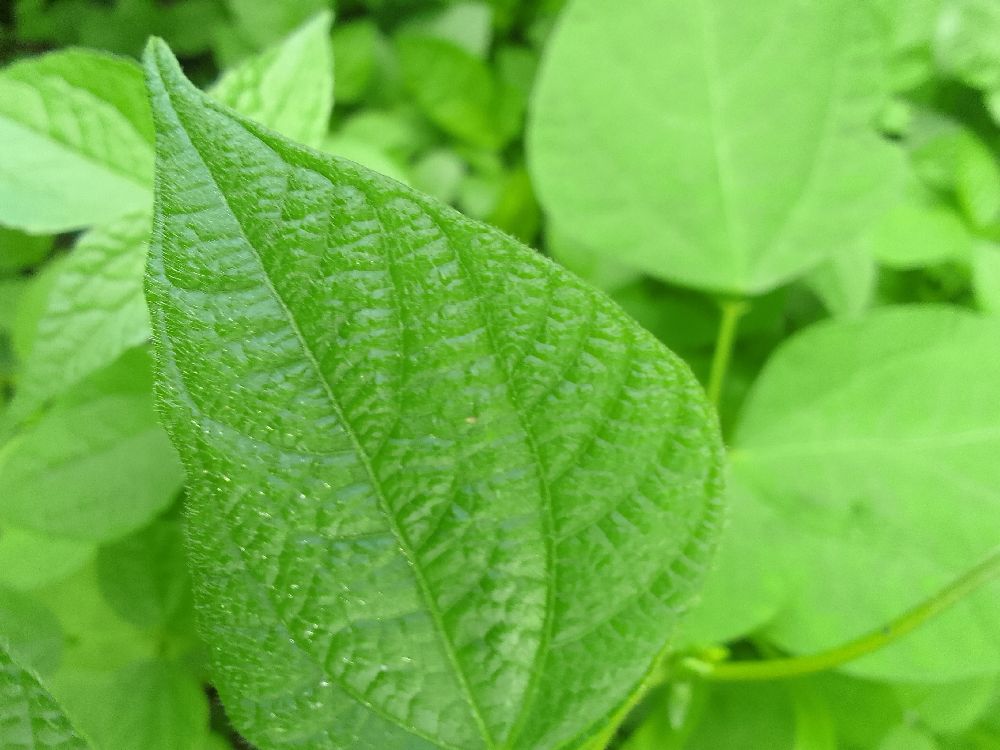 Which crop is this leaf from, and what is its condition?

common bean, healthy
